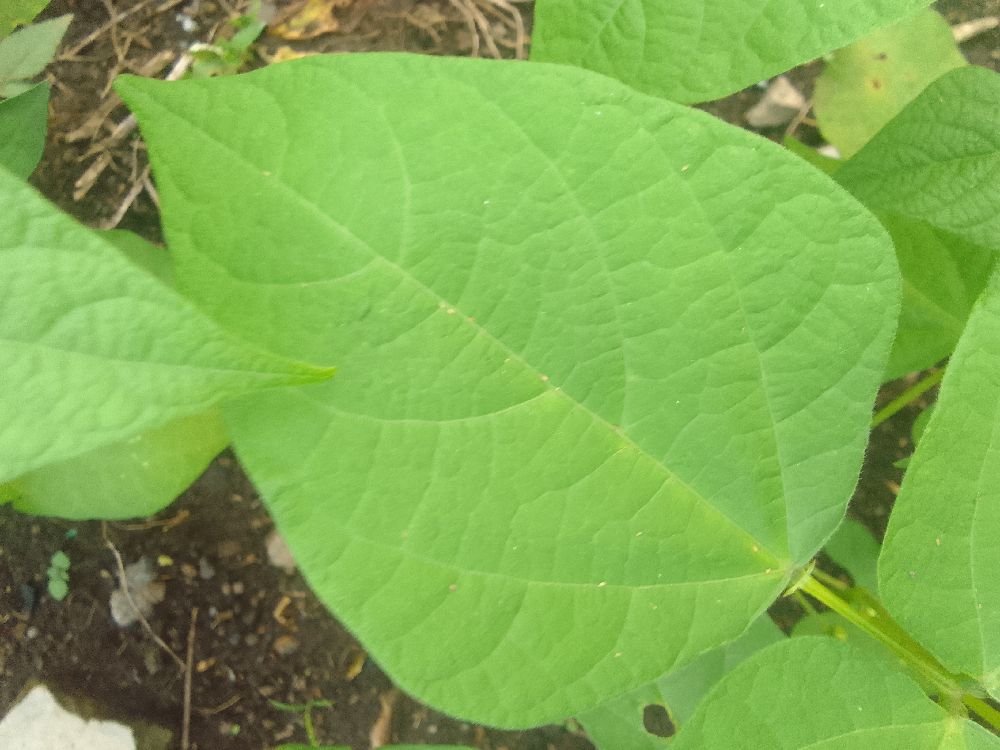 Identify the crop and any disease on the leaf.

common bean, healthy
